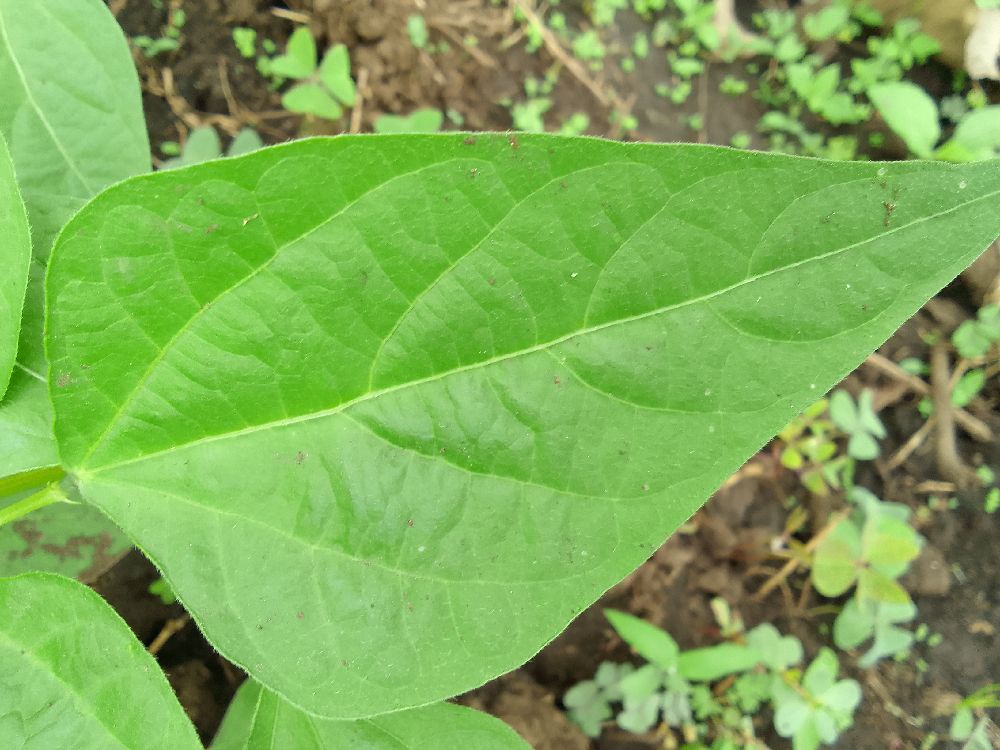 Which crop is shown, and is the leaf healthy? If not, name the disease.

common bean, healthy
